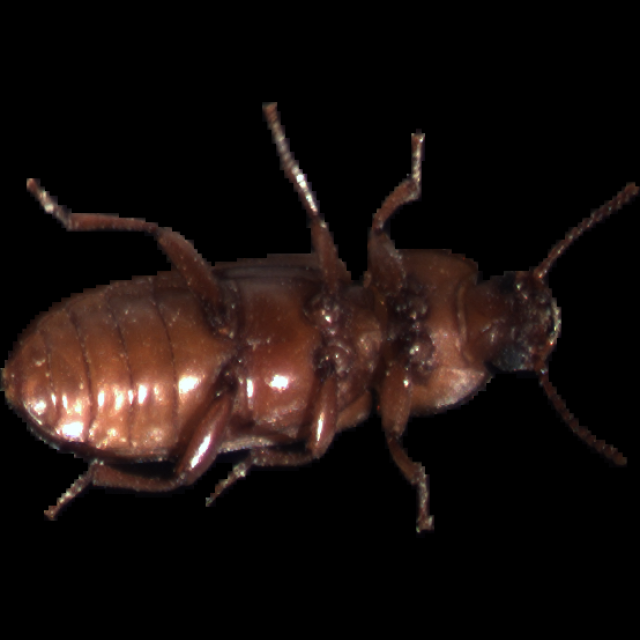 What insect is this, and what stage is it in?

mealworm beetle
